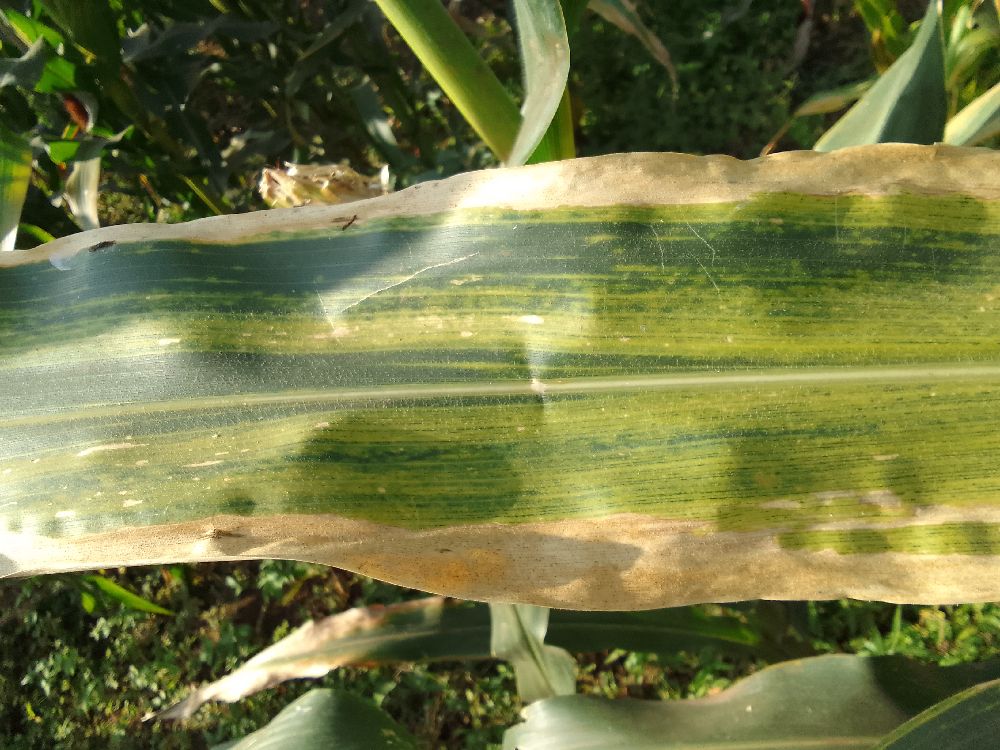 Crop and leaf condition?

maize, maize lethal necrosis
